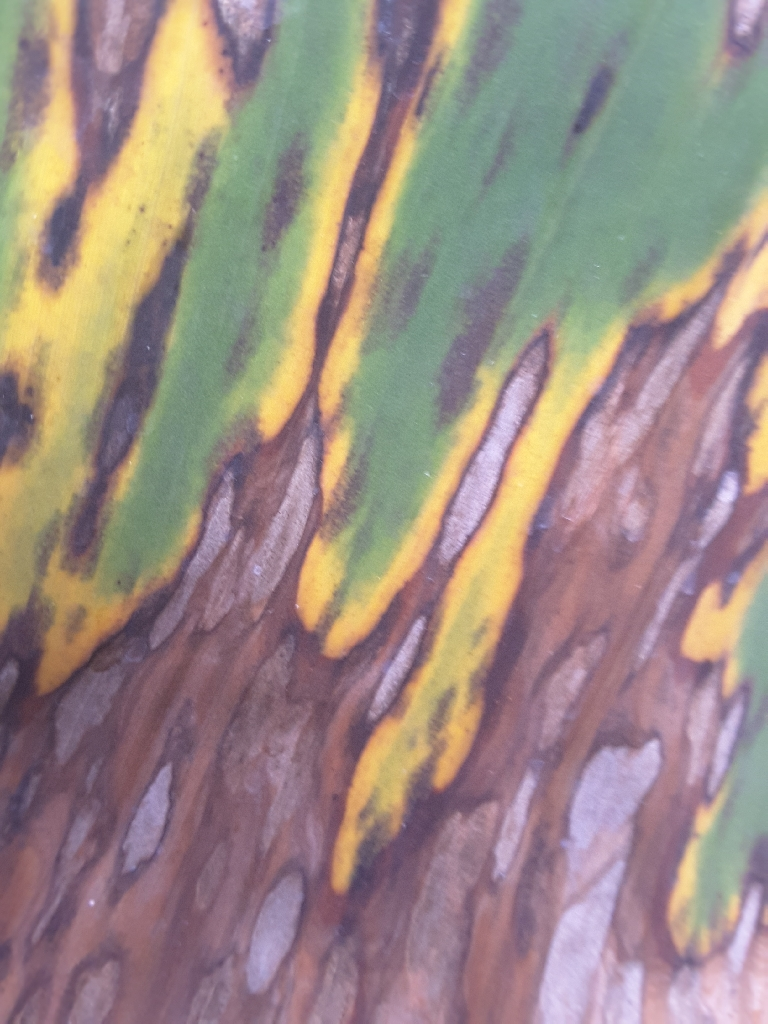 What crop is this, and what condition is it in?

banana, black sigatoka
